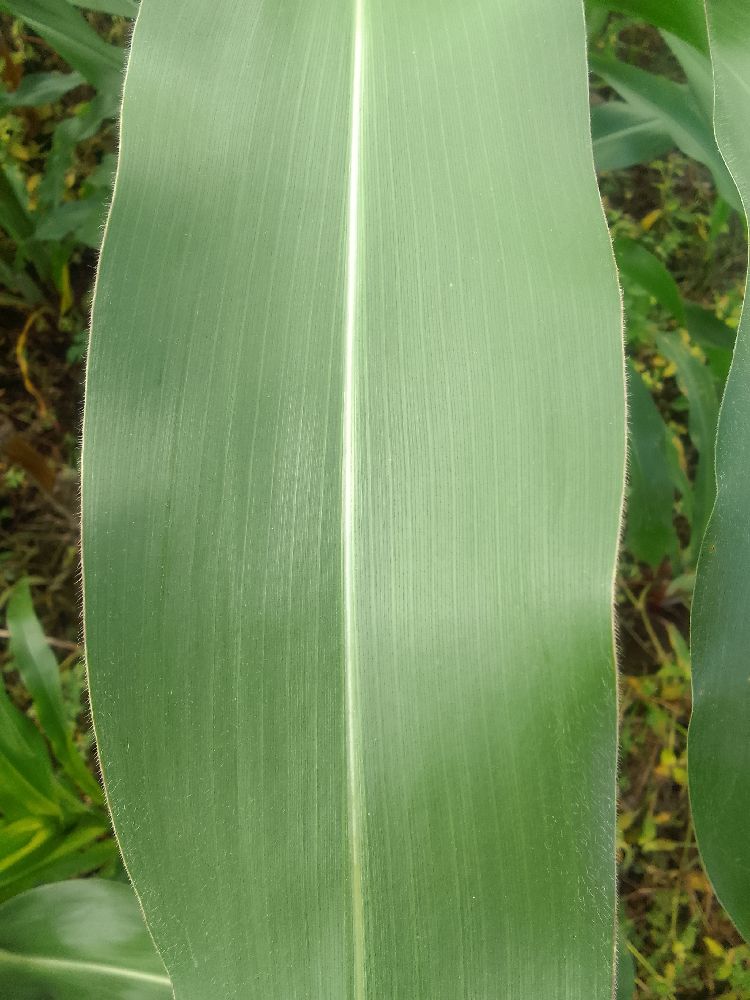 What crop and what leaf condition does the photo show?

maize, healthy
